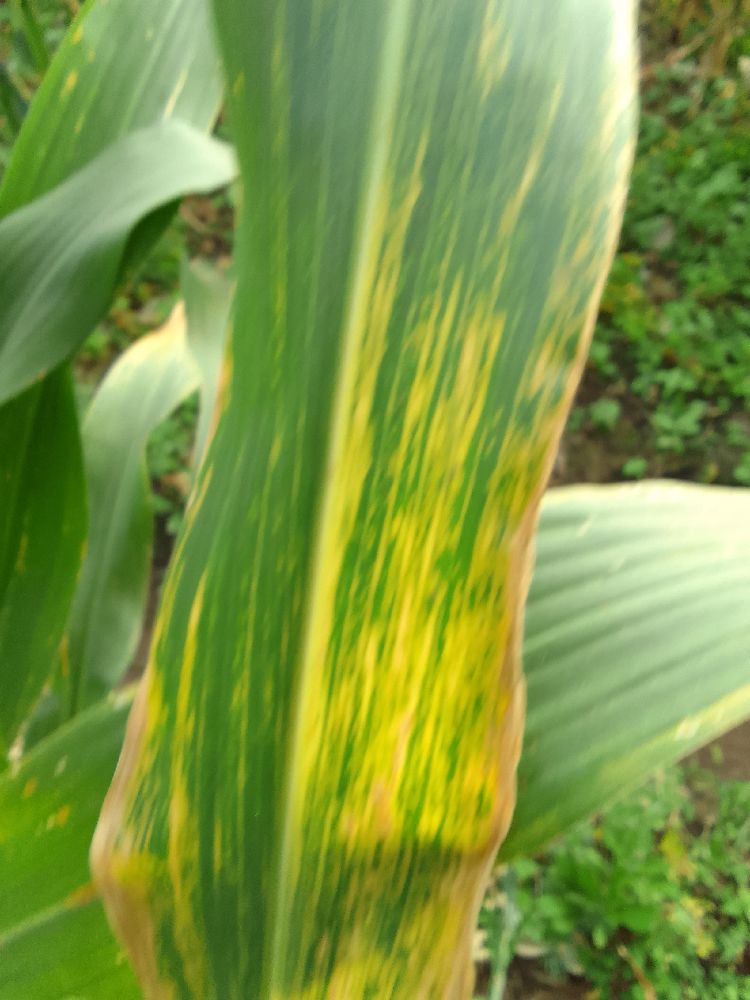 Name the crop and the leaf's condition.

maize, maize lethal necrosis
